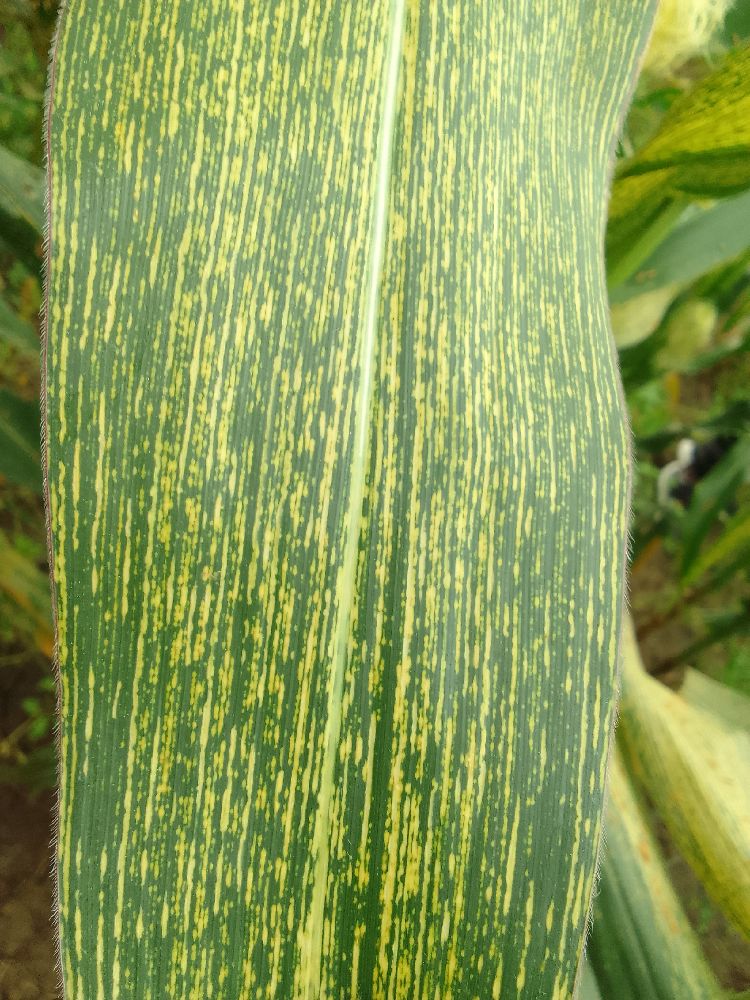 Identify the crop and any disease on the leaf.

maize, maize streak virus
